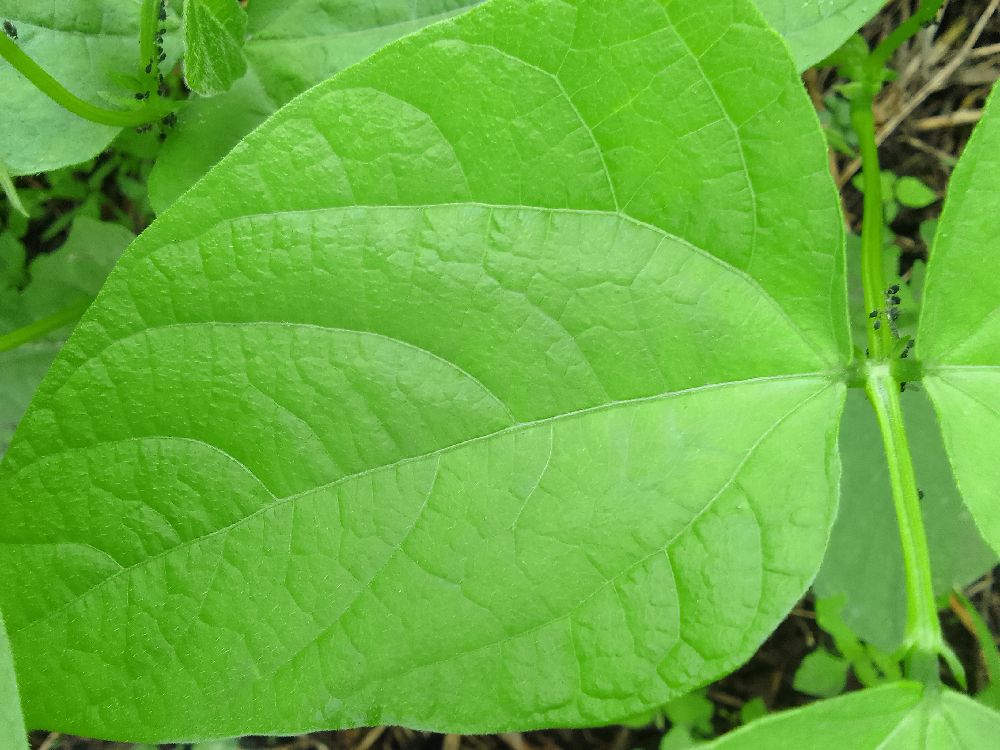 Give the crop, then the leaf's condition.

common bean, healthy
